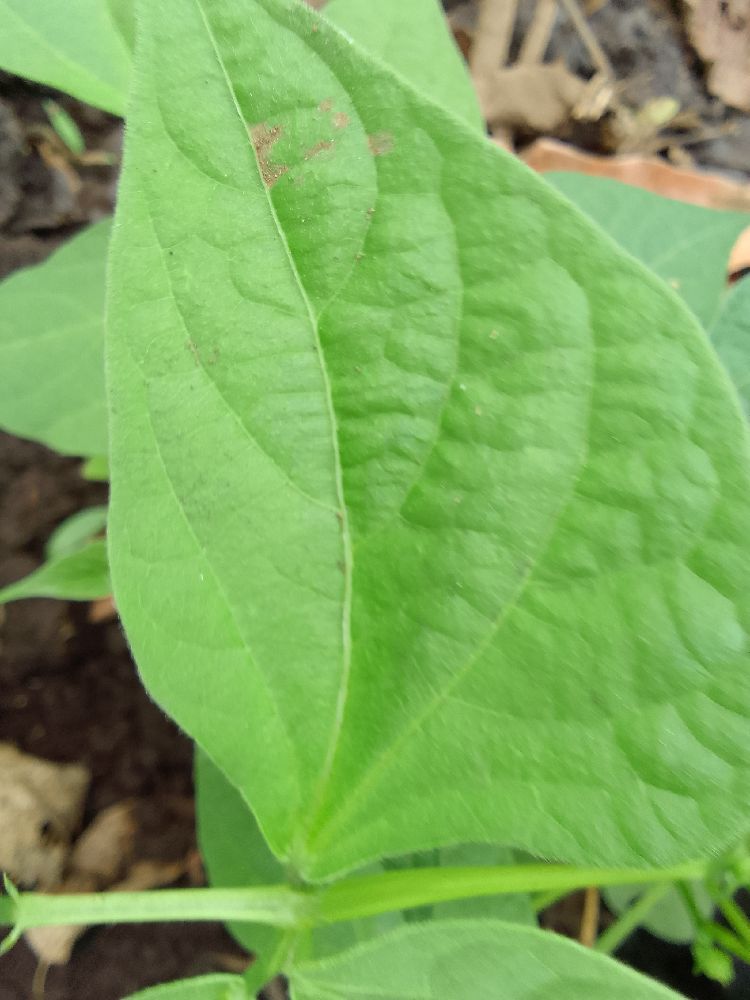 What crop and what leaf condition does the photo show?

common bean, healthy
